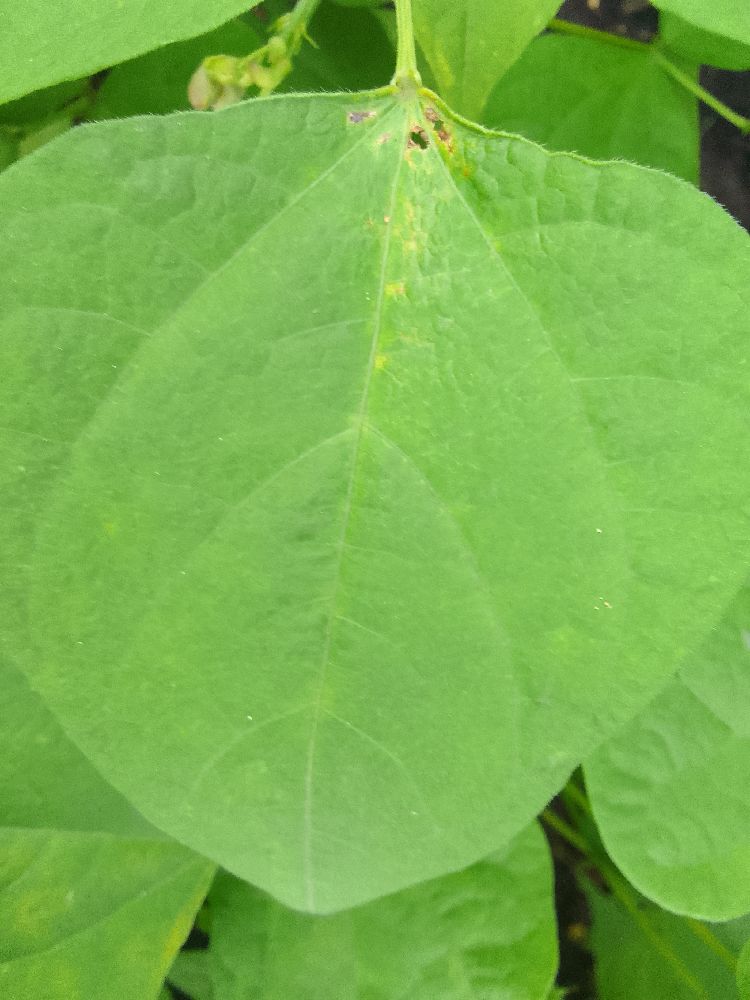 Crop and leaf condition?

common bean, healthy
